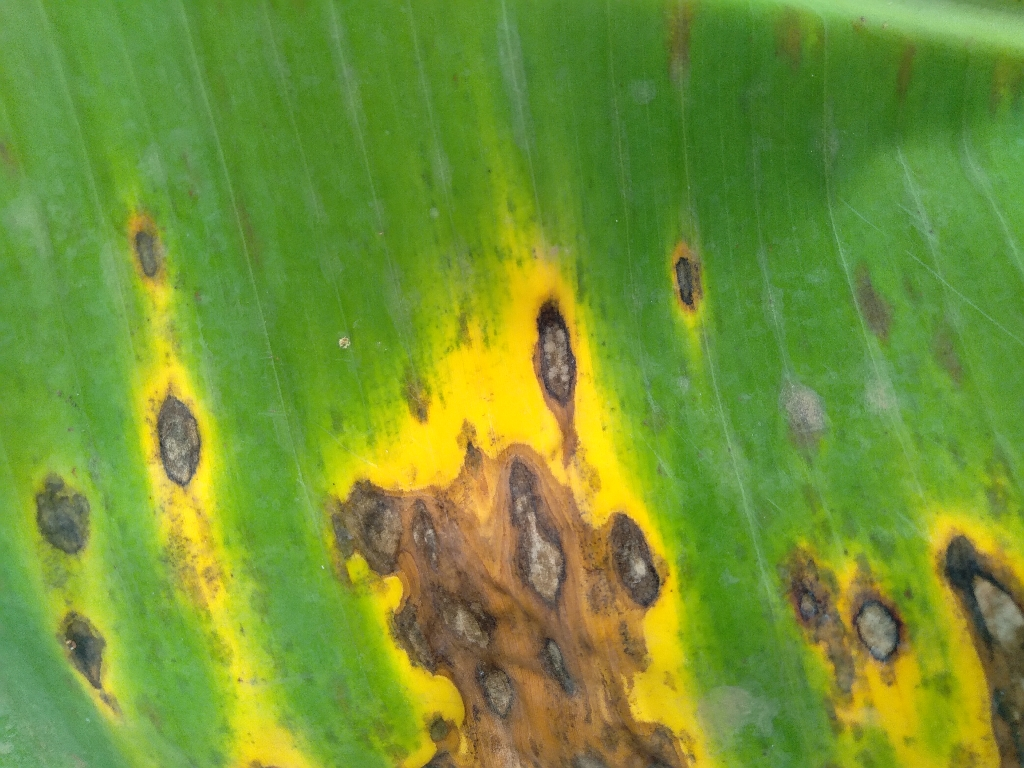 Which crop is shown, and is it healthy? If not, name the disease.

banana, black sigatoka
